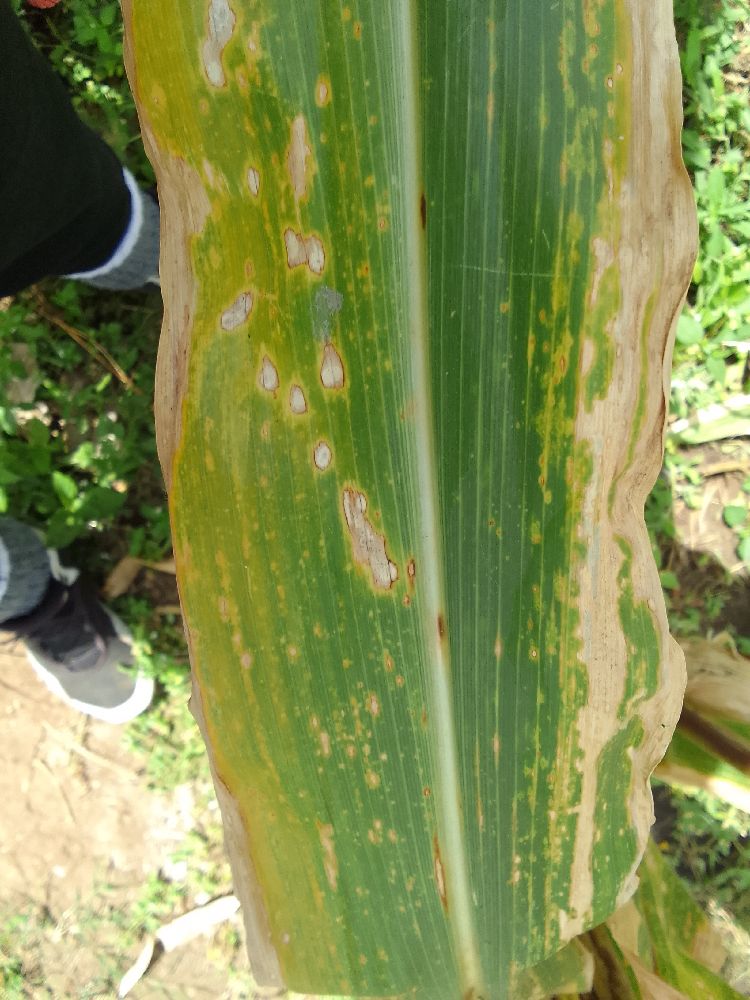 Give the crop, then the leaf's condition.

maize, maize lethal necrosis
